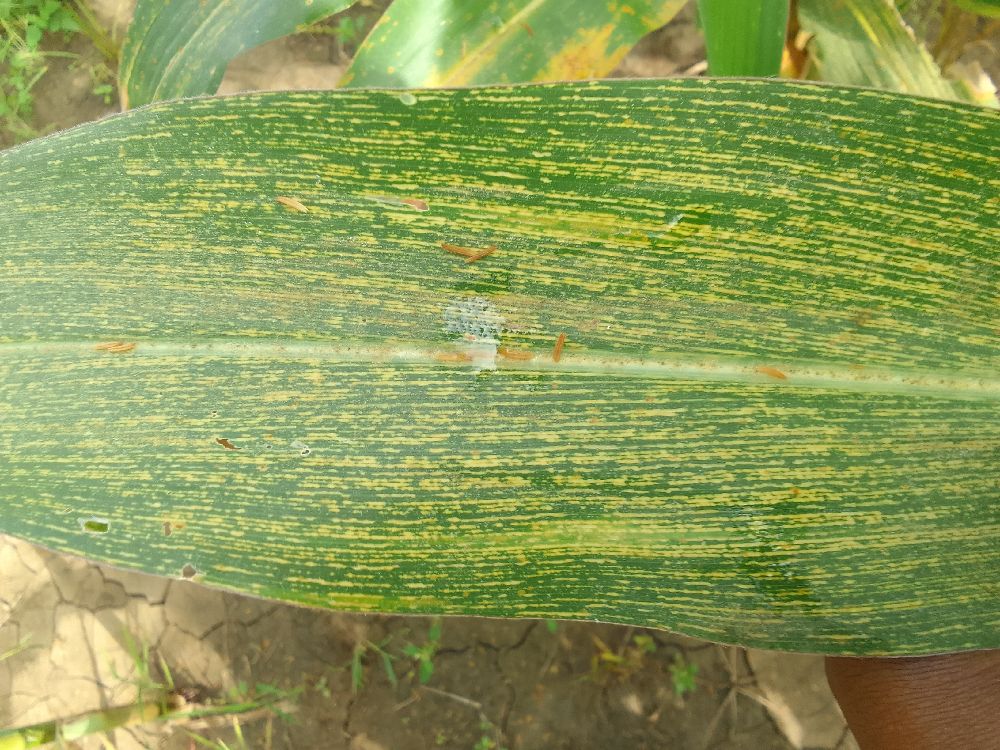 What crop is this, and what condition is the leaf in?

maize, maize streak virus
